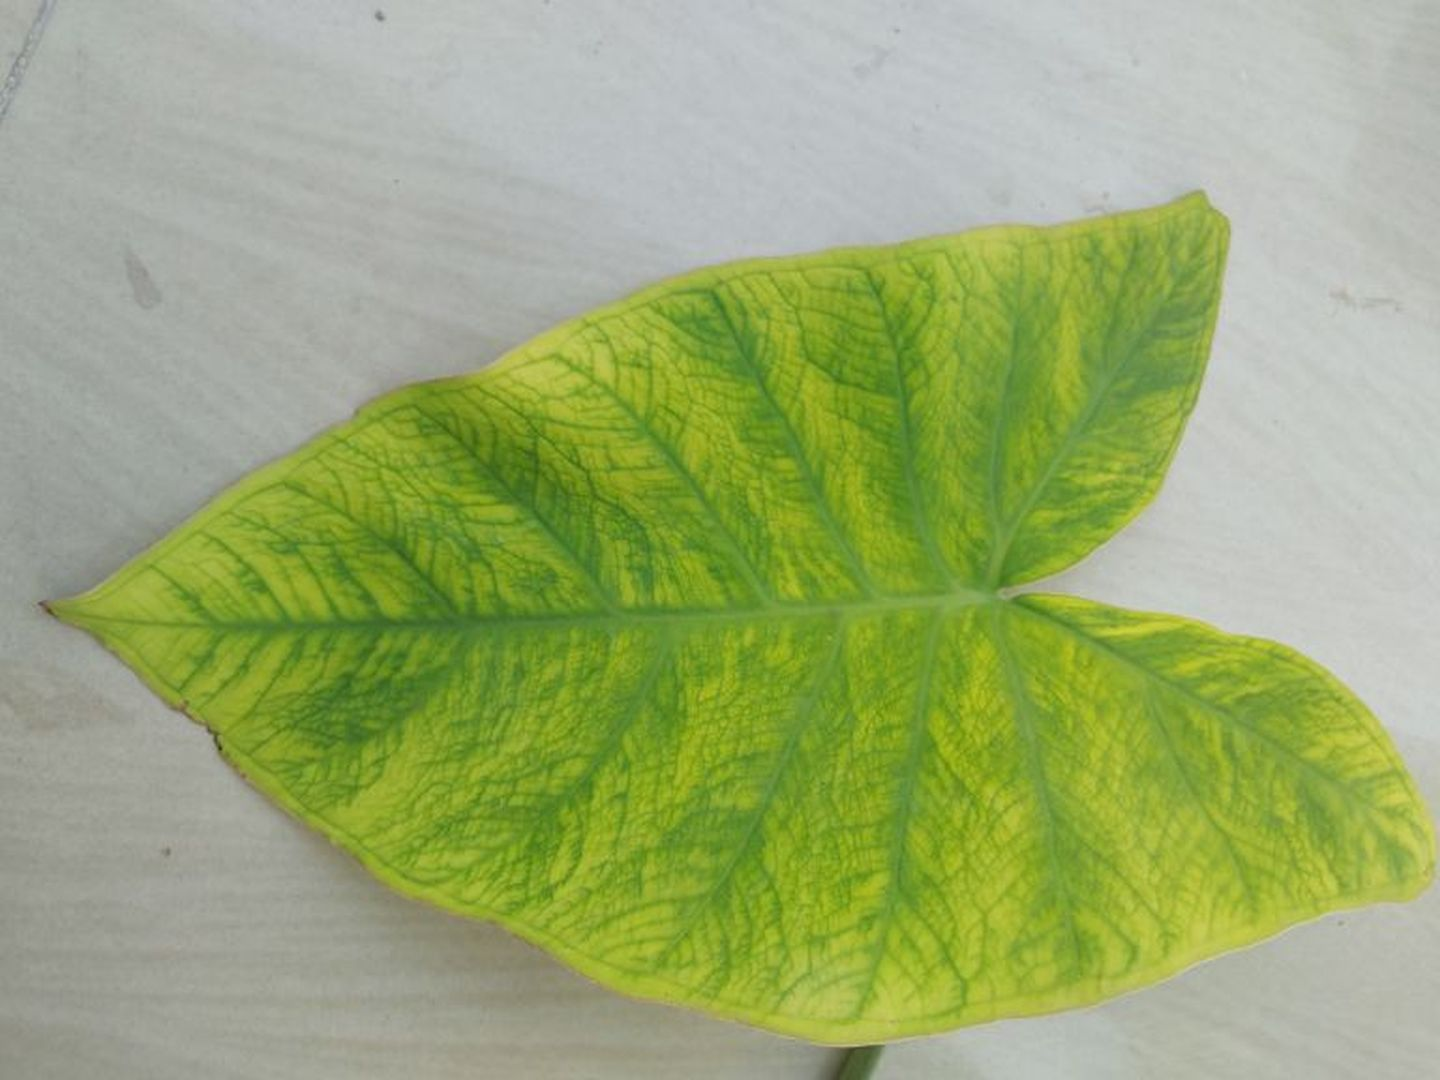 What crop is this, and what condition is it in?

taro, mosaic
